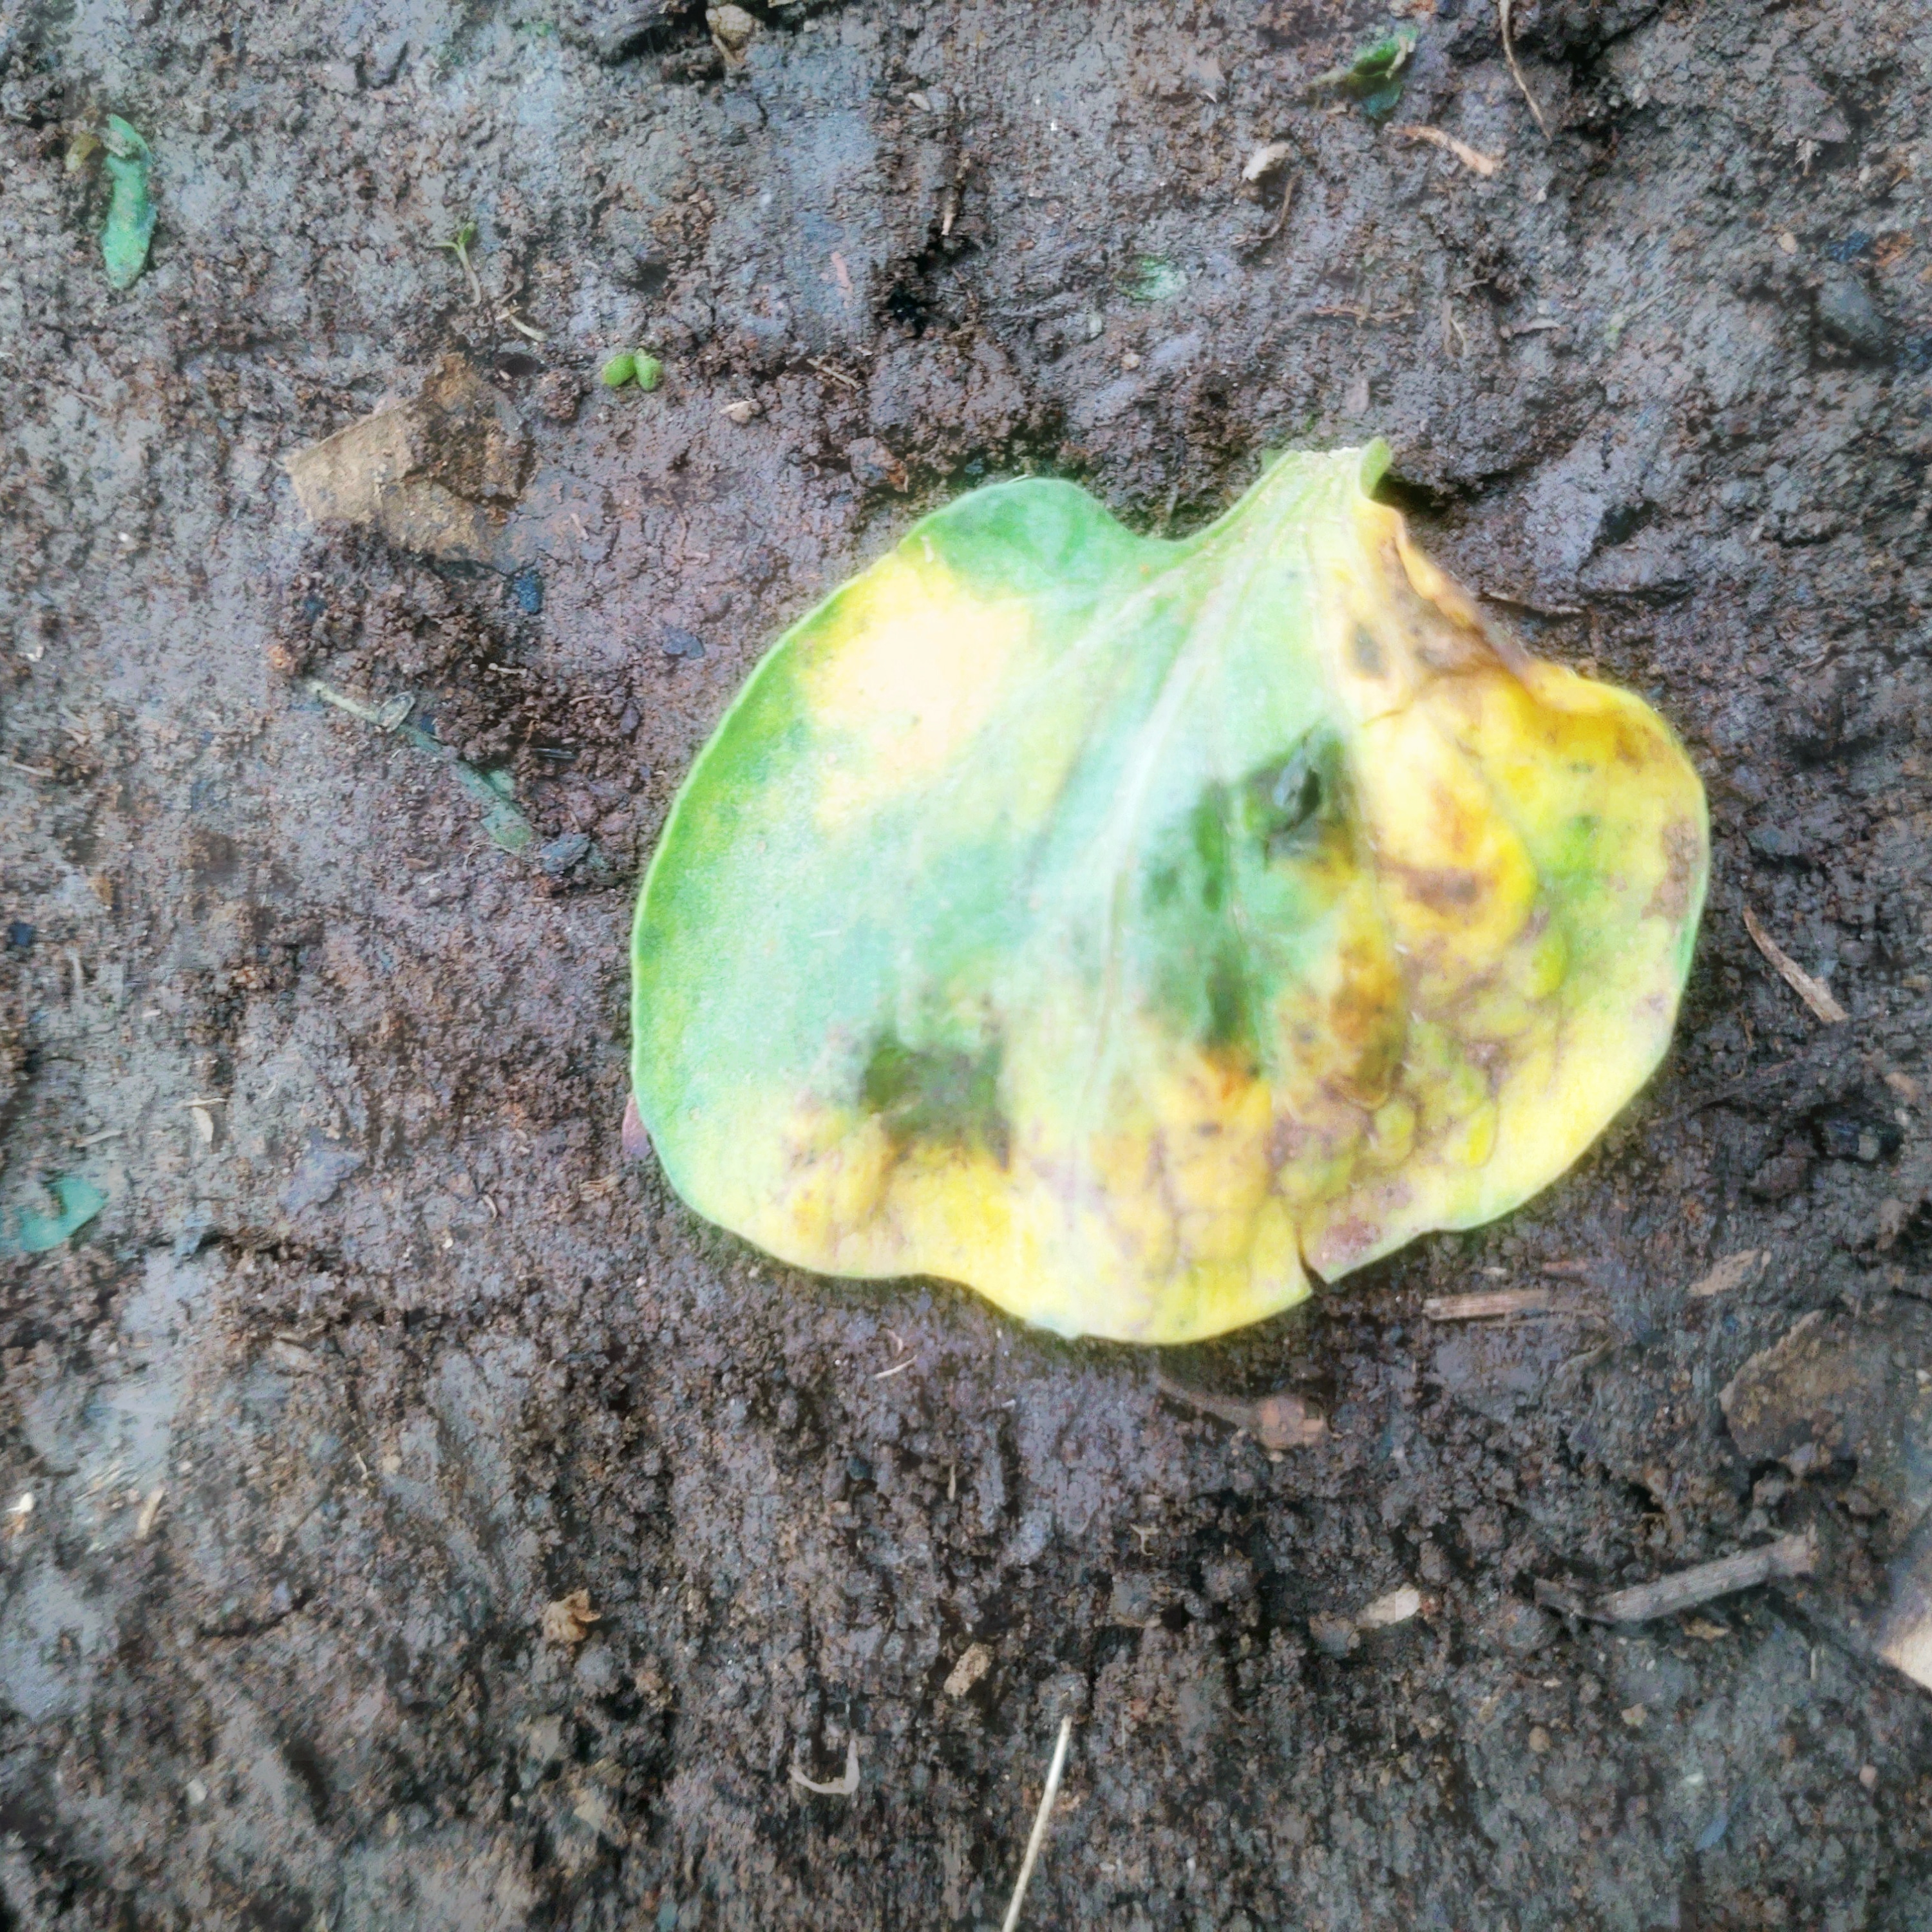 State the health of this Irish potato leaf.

late blight
